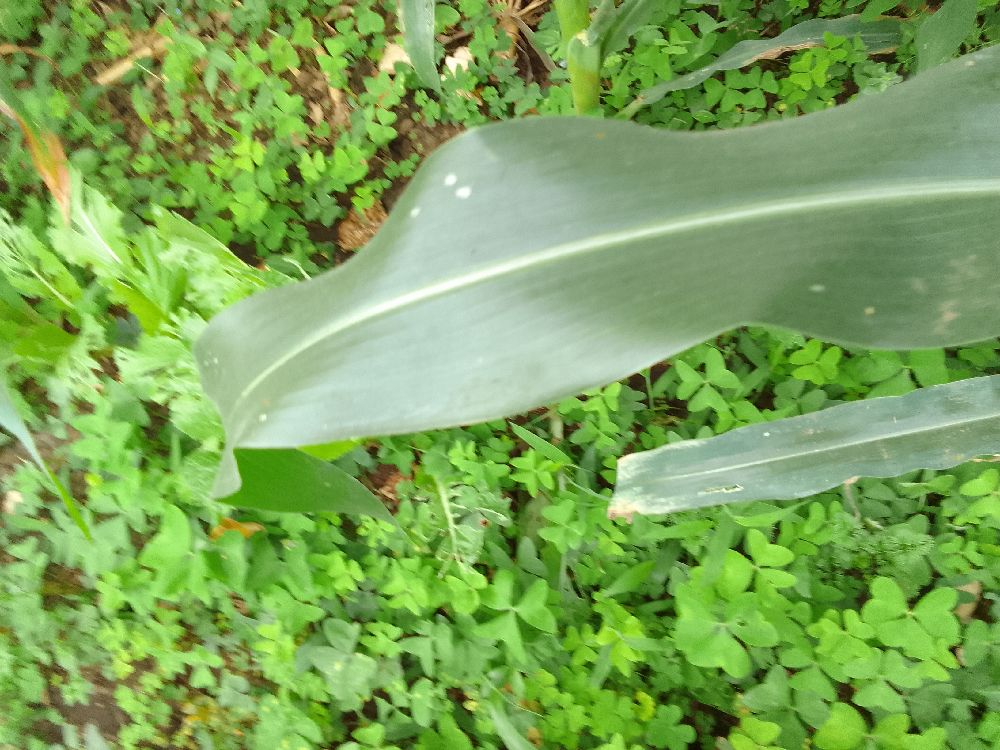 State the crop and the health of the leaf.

maize, healthy
